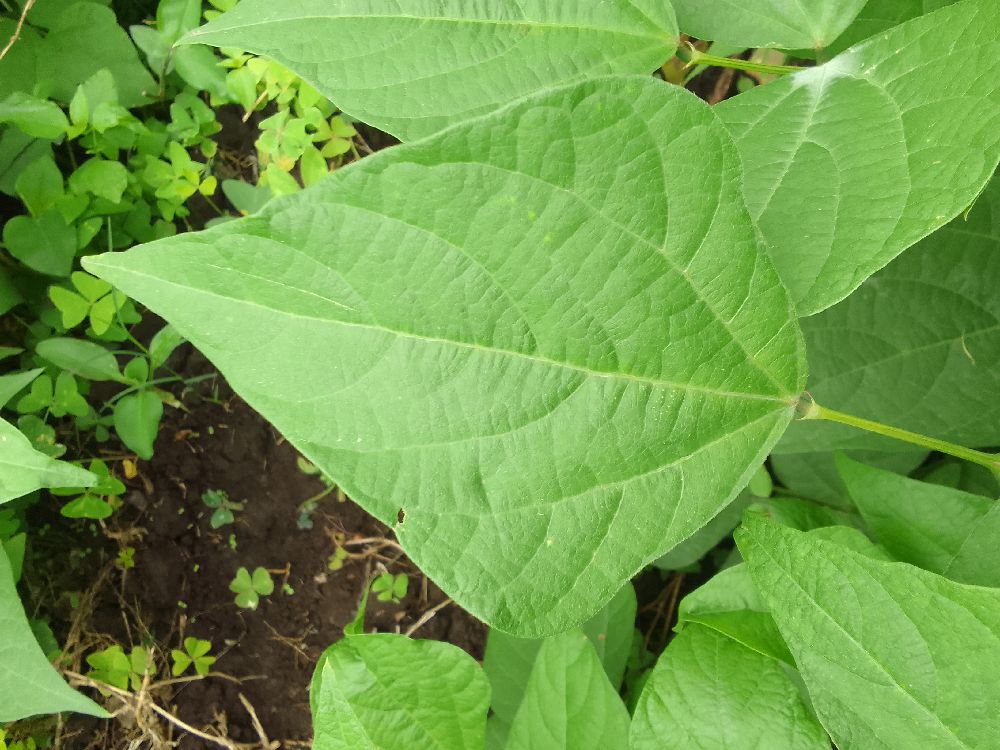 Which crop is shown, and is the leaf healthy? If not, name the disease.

common bean, healthy
